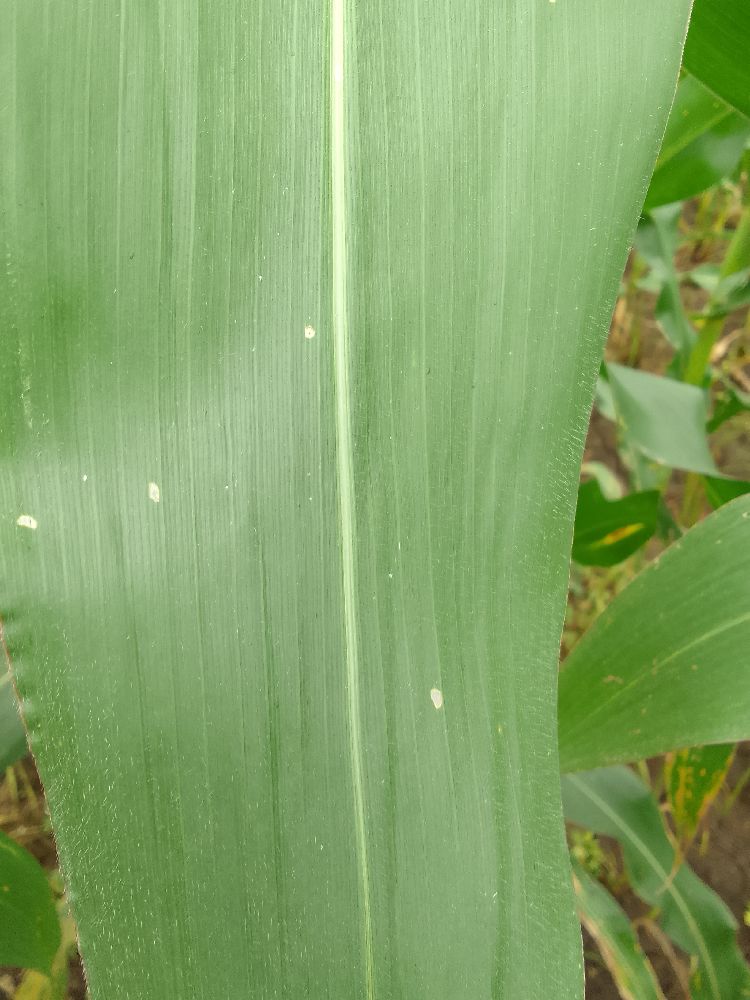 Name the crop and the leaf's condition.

maize, healthy
